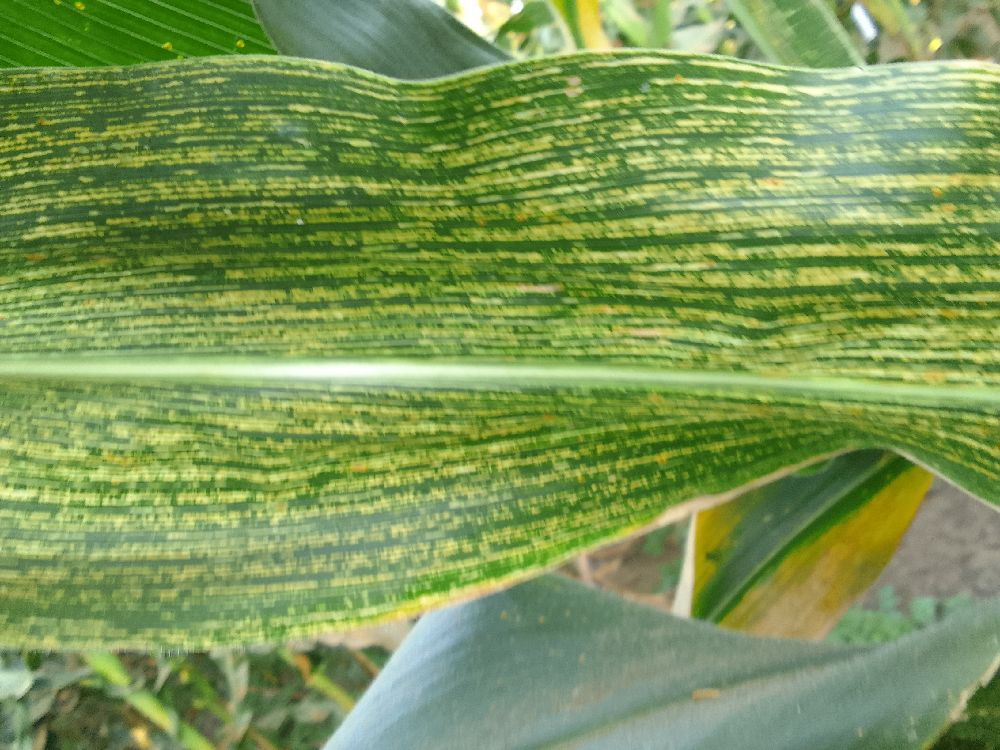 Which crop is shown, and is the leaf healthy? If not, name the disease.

maize, maize streak virus
